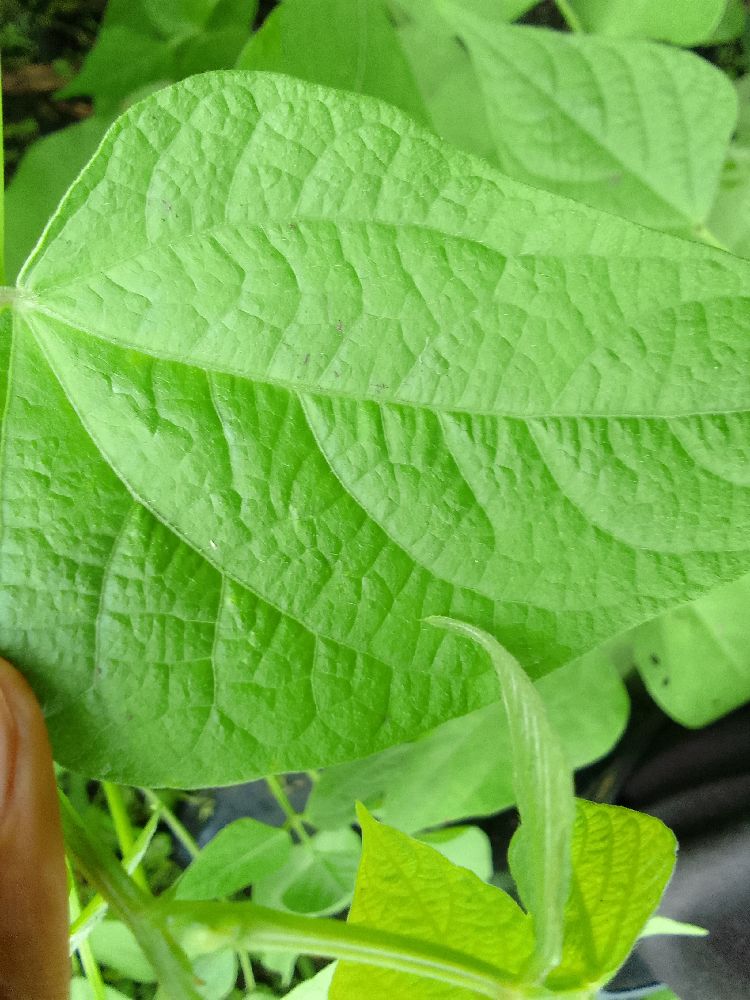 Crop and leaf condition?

common bean, healthy
